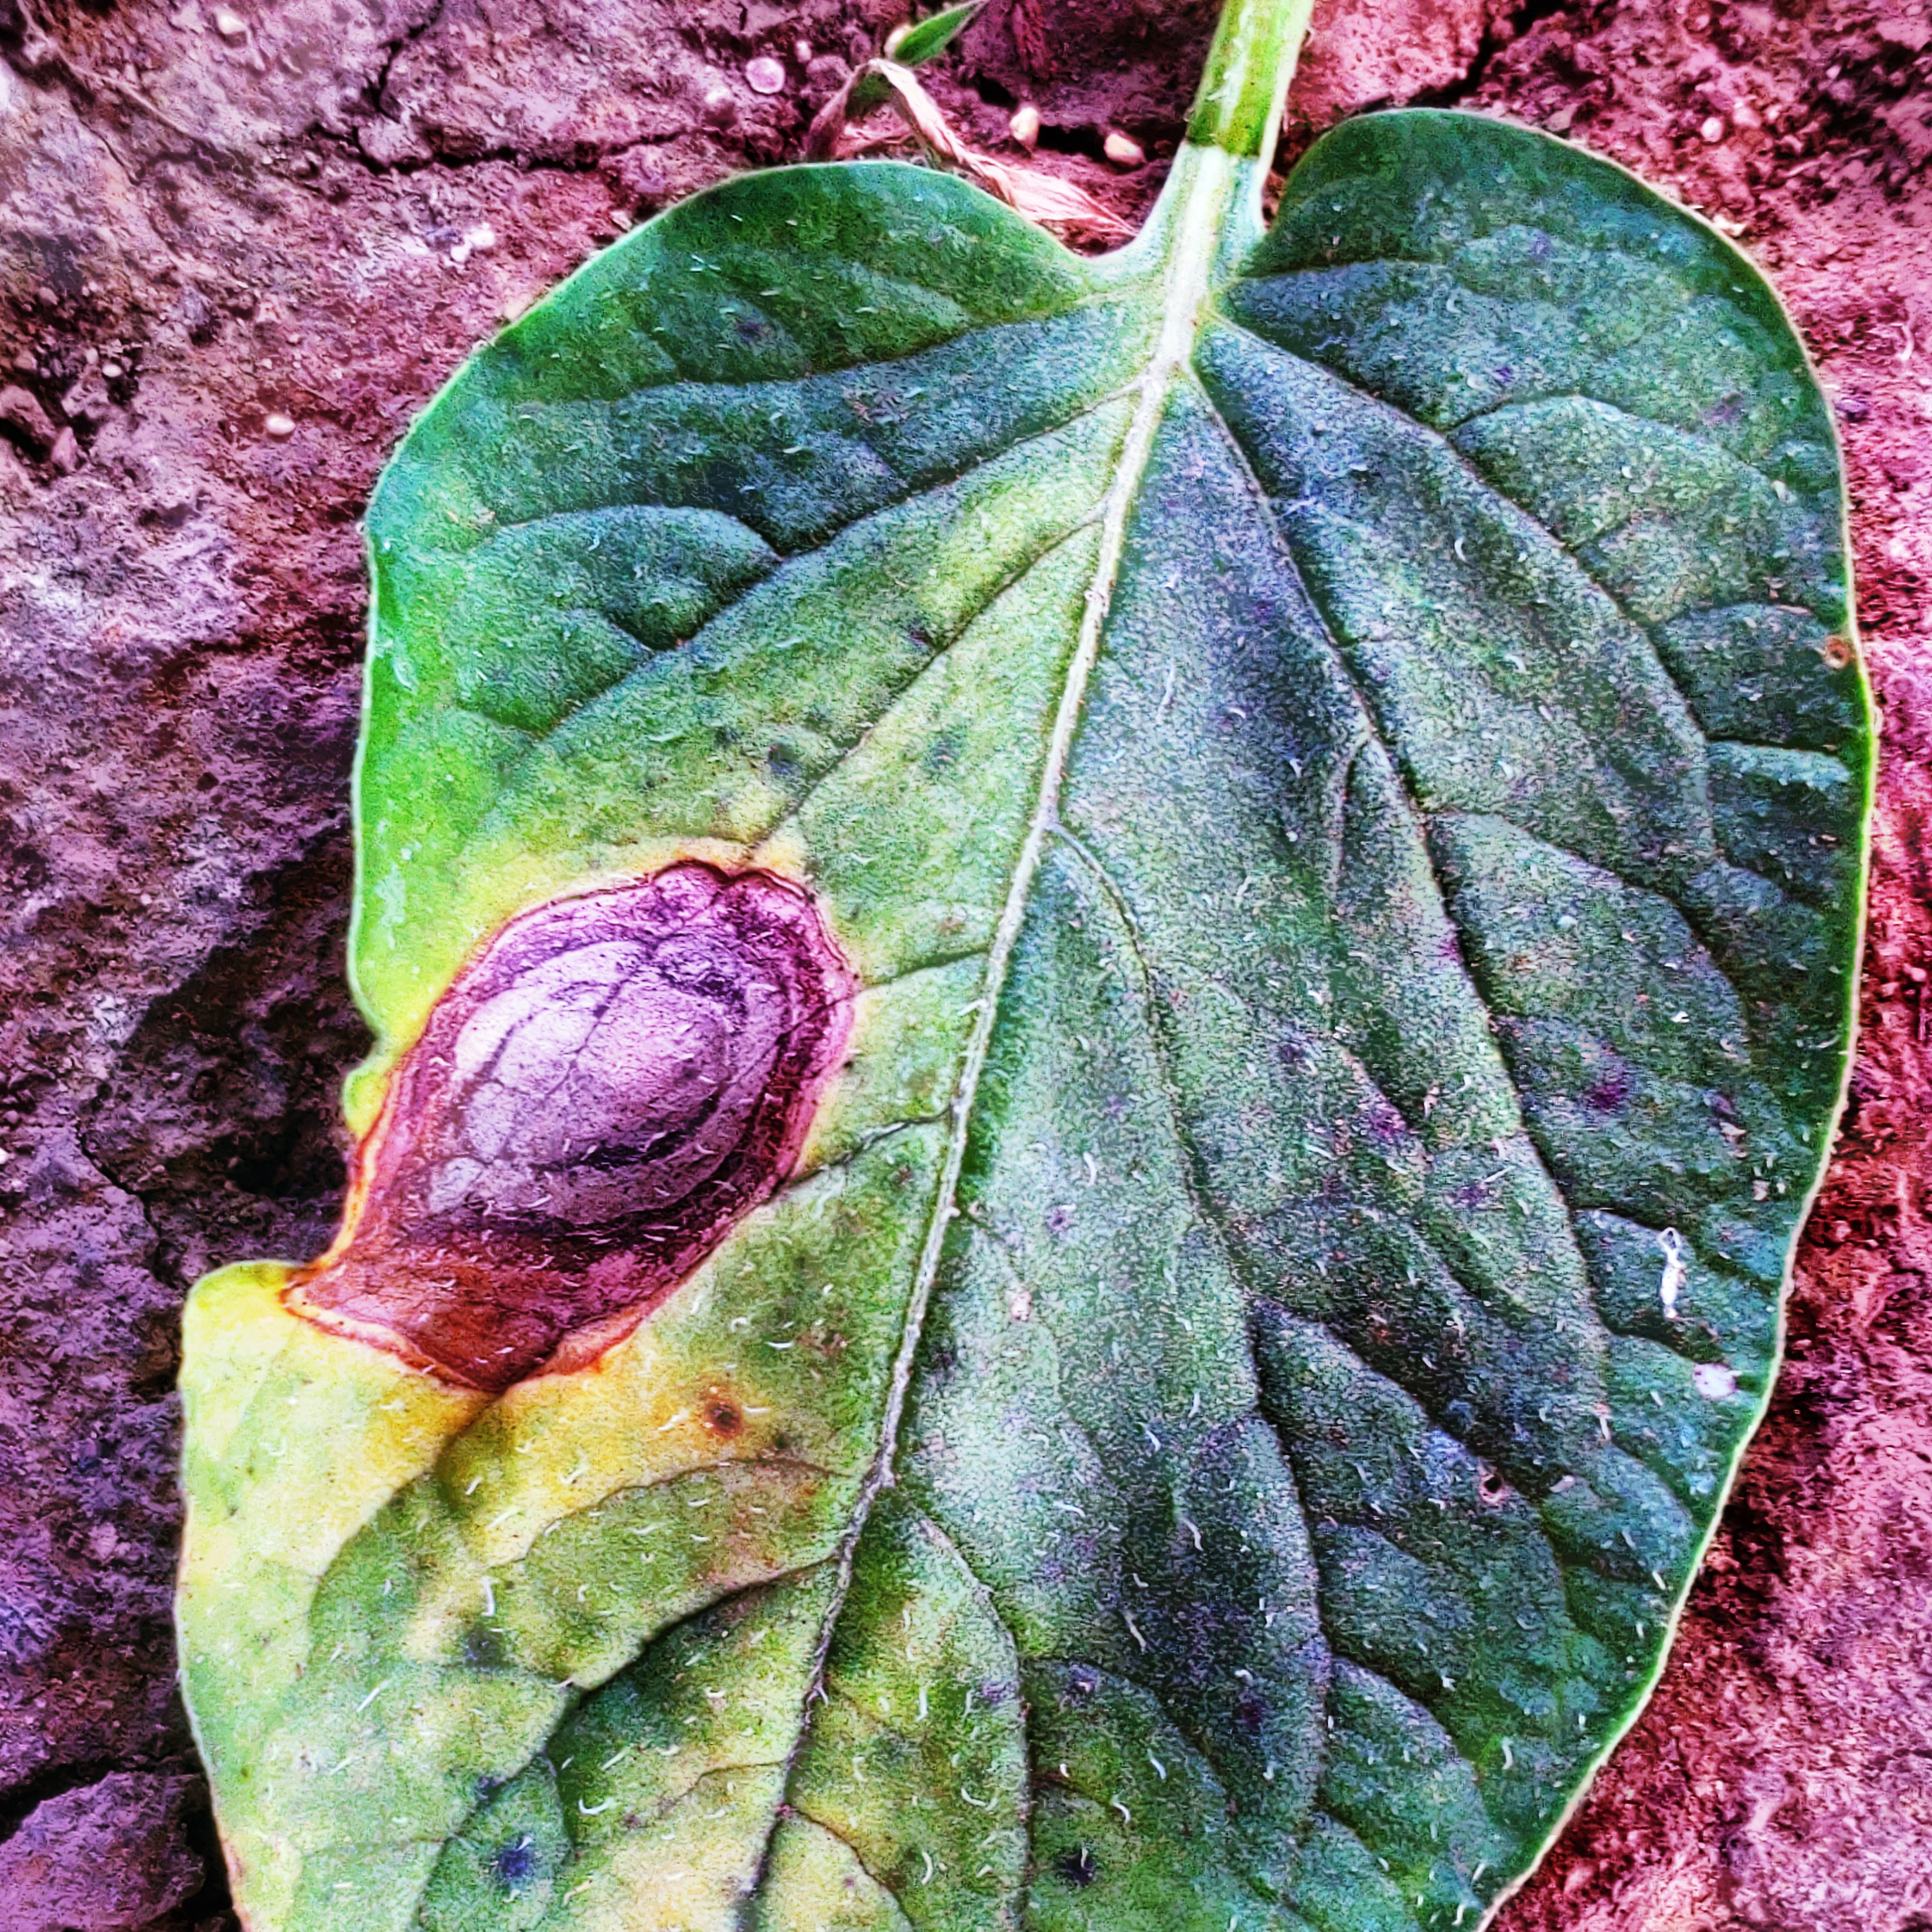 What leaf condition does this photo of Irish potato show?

late blight
